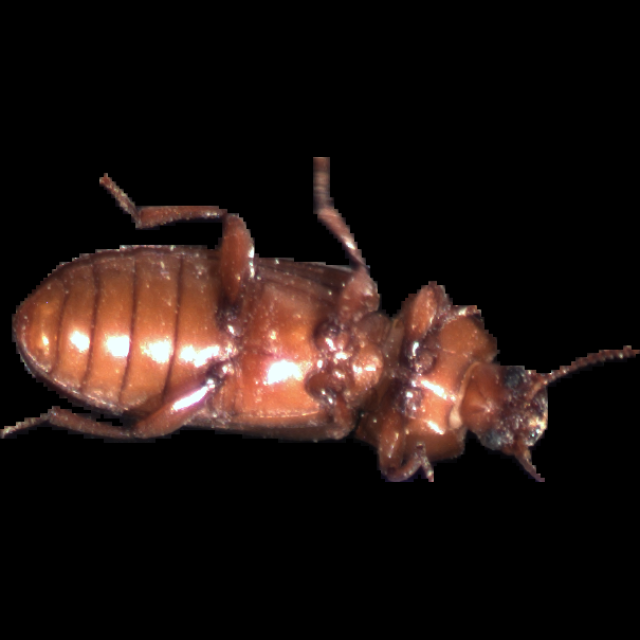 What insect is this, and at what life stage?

mealworm beetle
